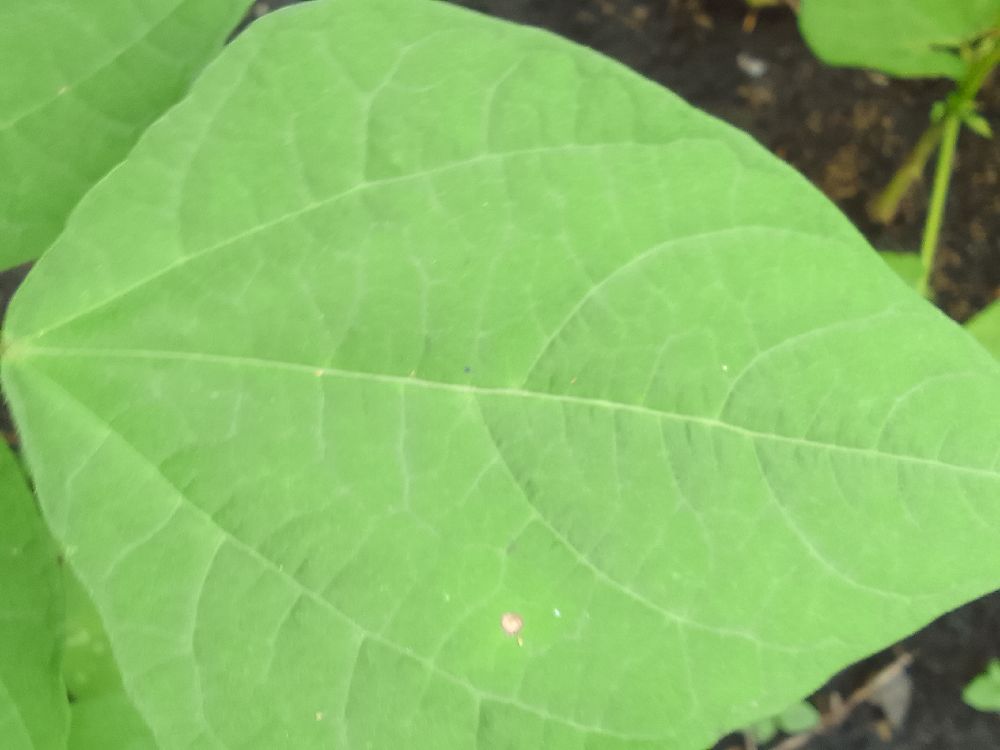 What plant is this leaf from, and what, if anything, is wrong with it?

common bean, healthy
